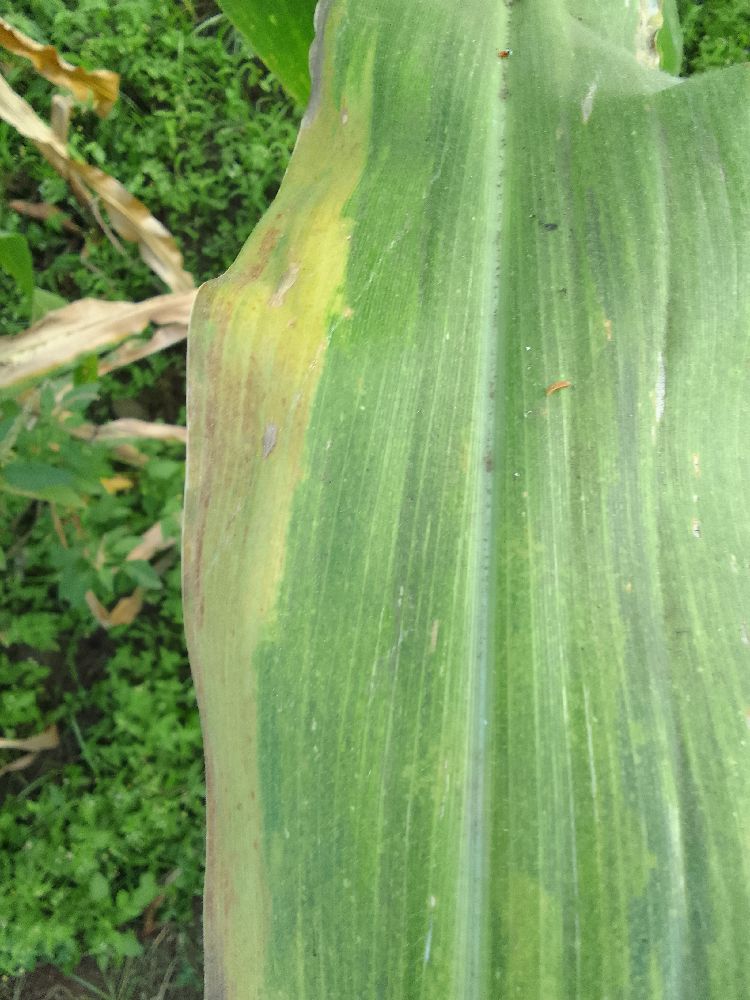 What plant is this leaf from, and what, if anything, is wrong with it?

maize, maize lethal necrosis
